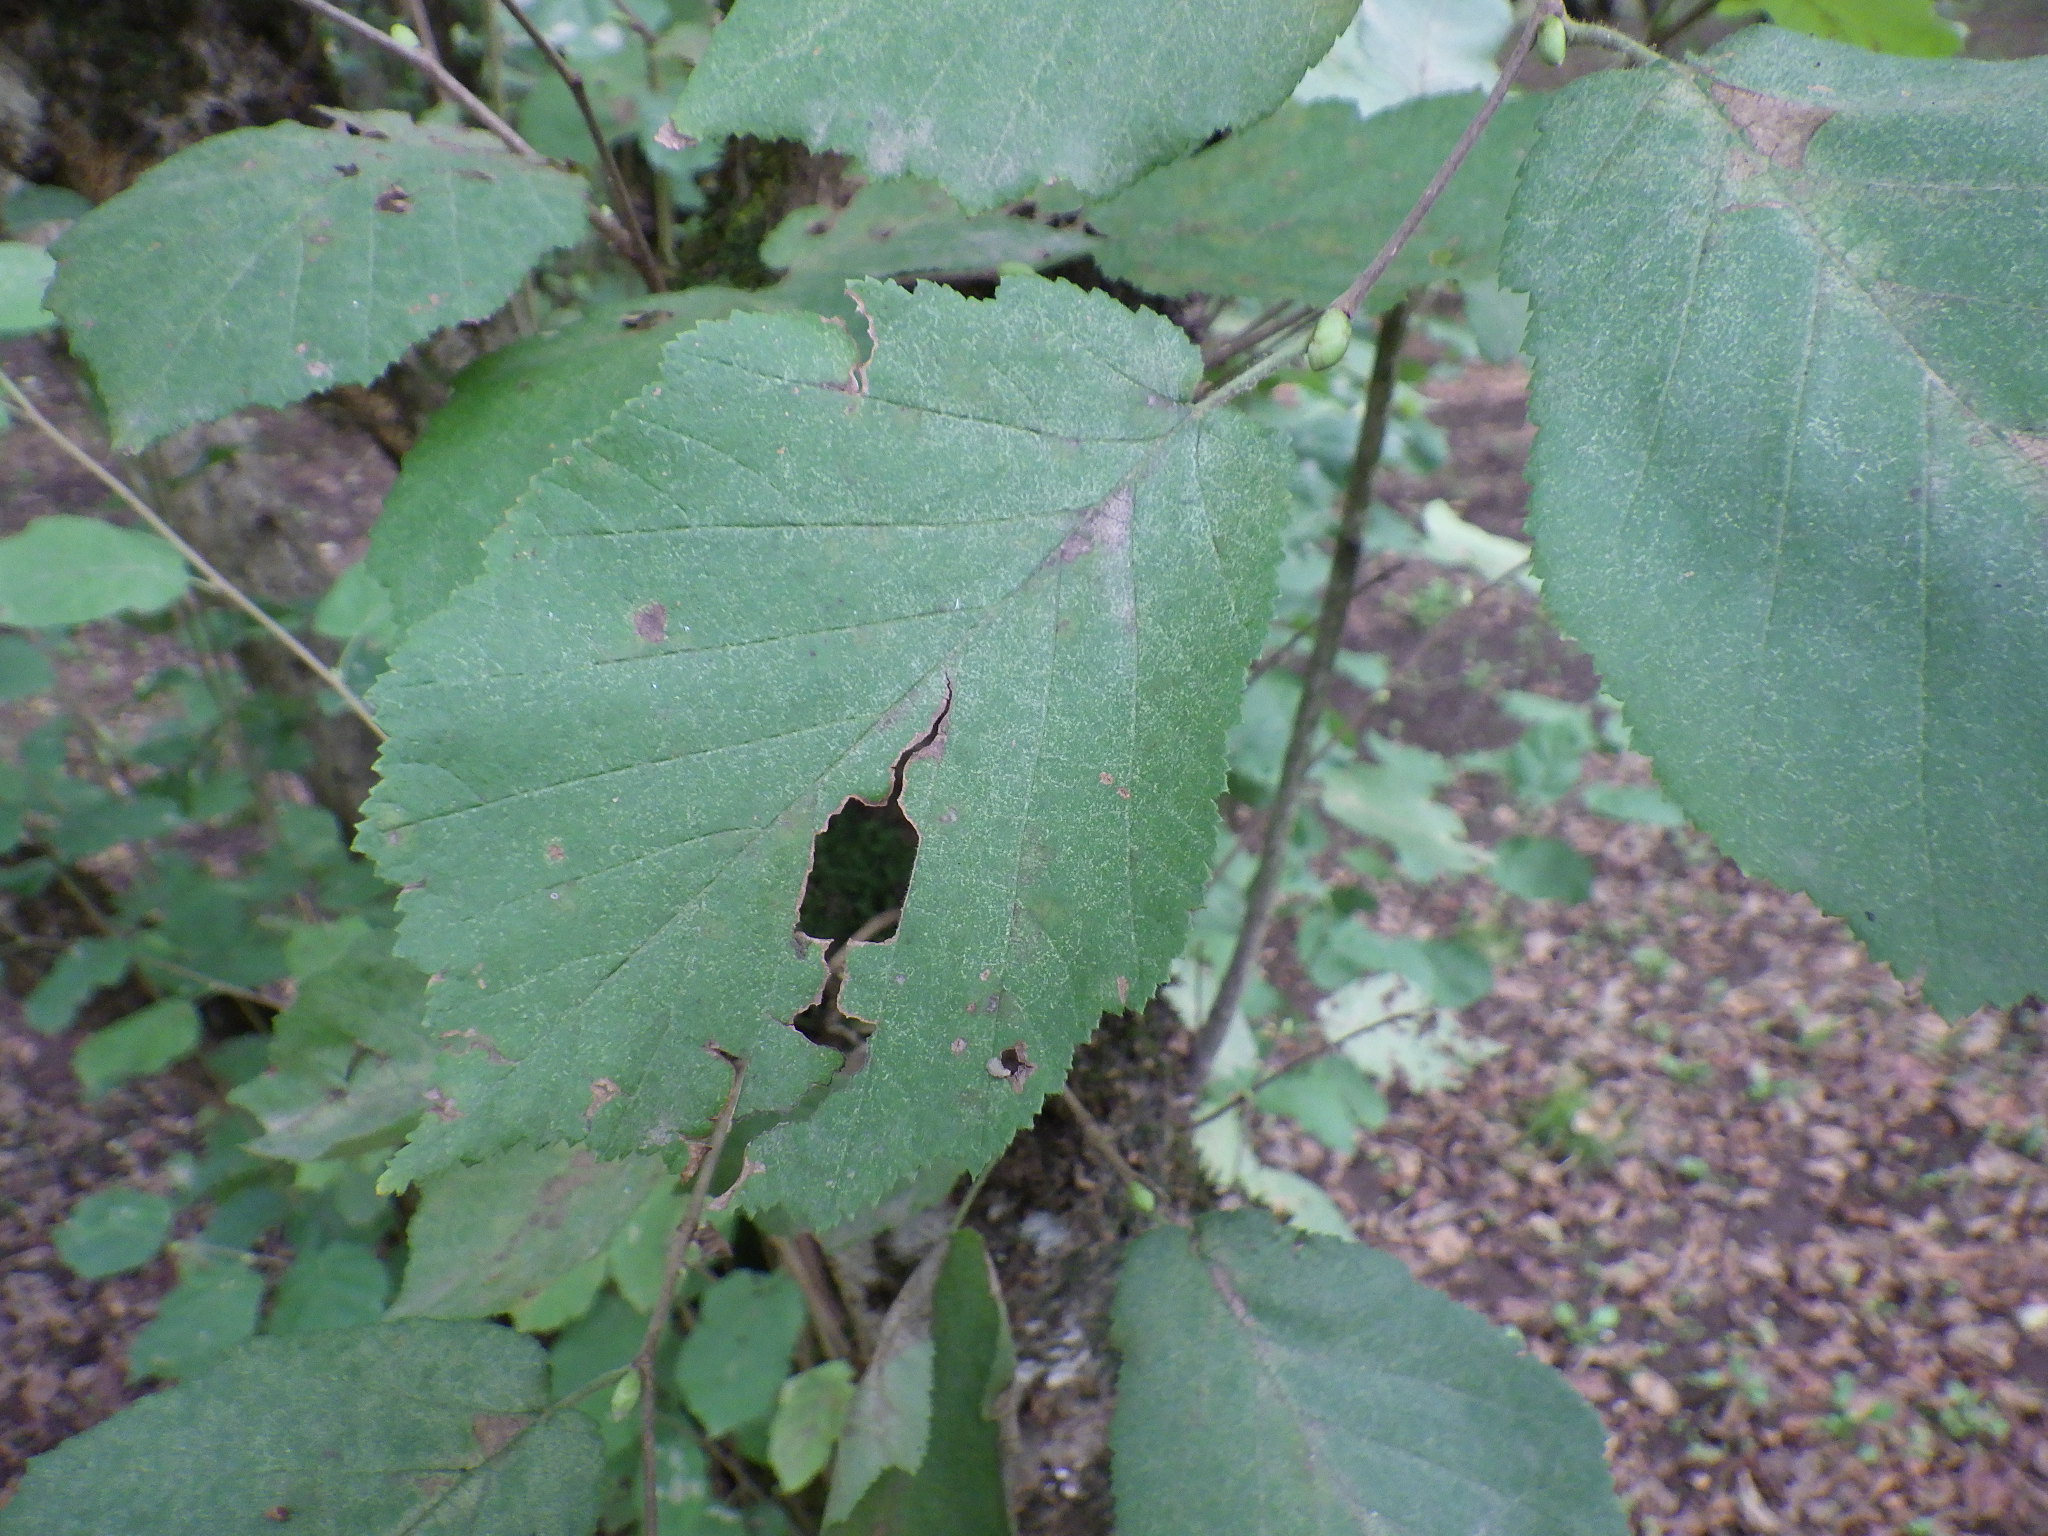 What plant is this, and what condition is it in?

hazel, bacterial spot
